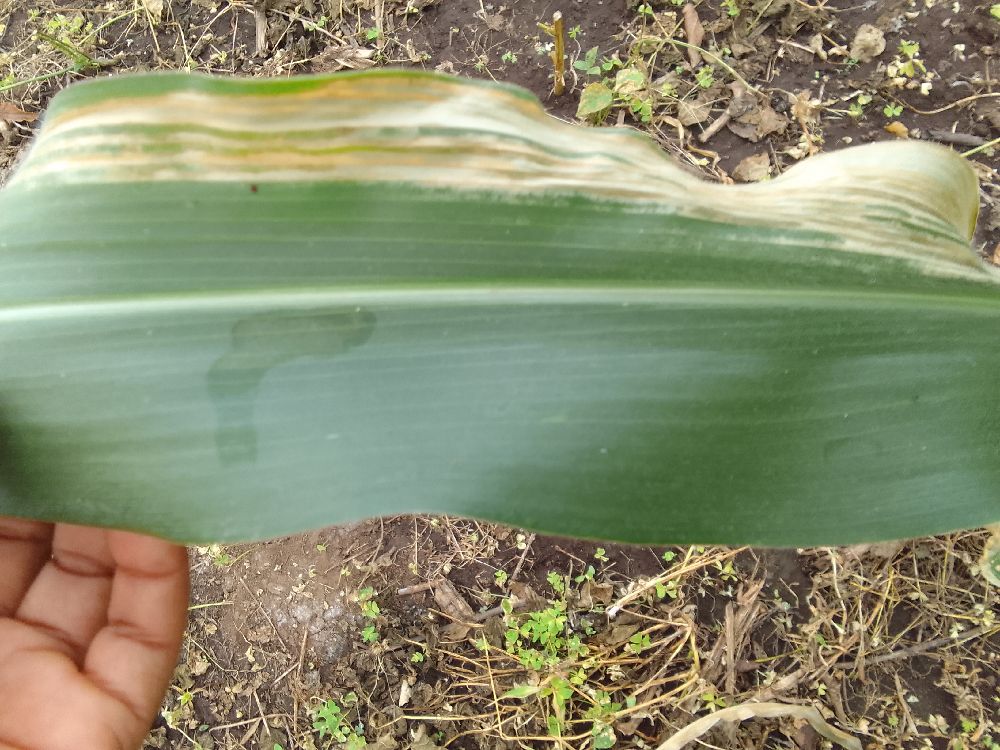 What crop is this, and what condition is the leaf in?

maize, maize lethal necrosis
